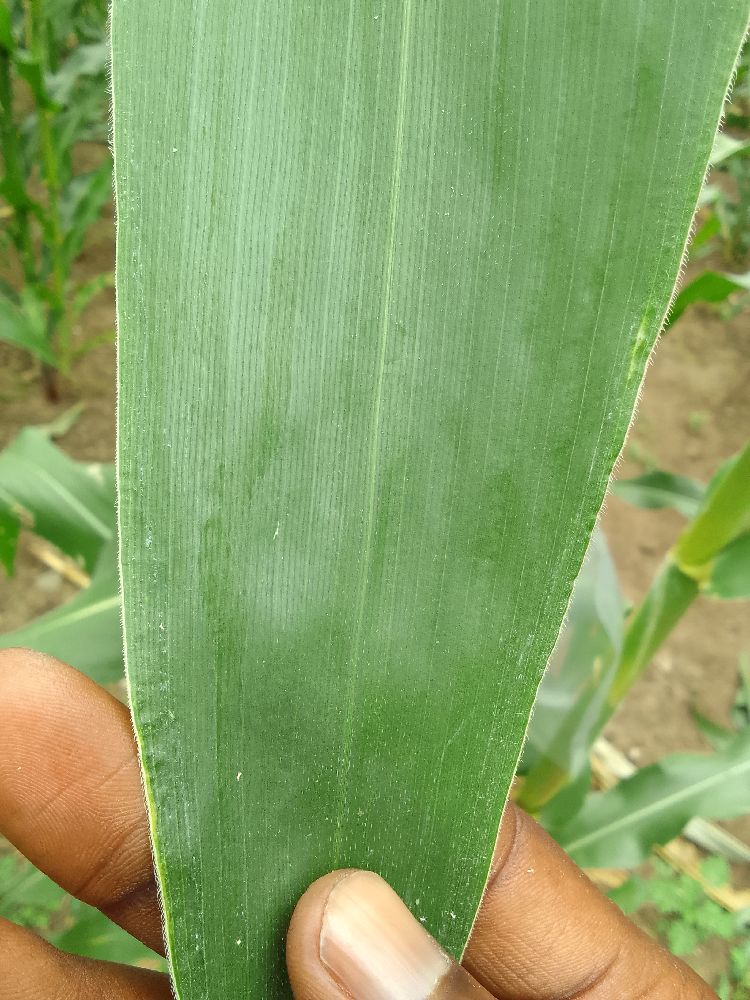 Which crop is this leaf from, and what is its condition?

maize, healthy
